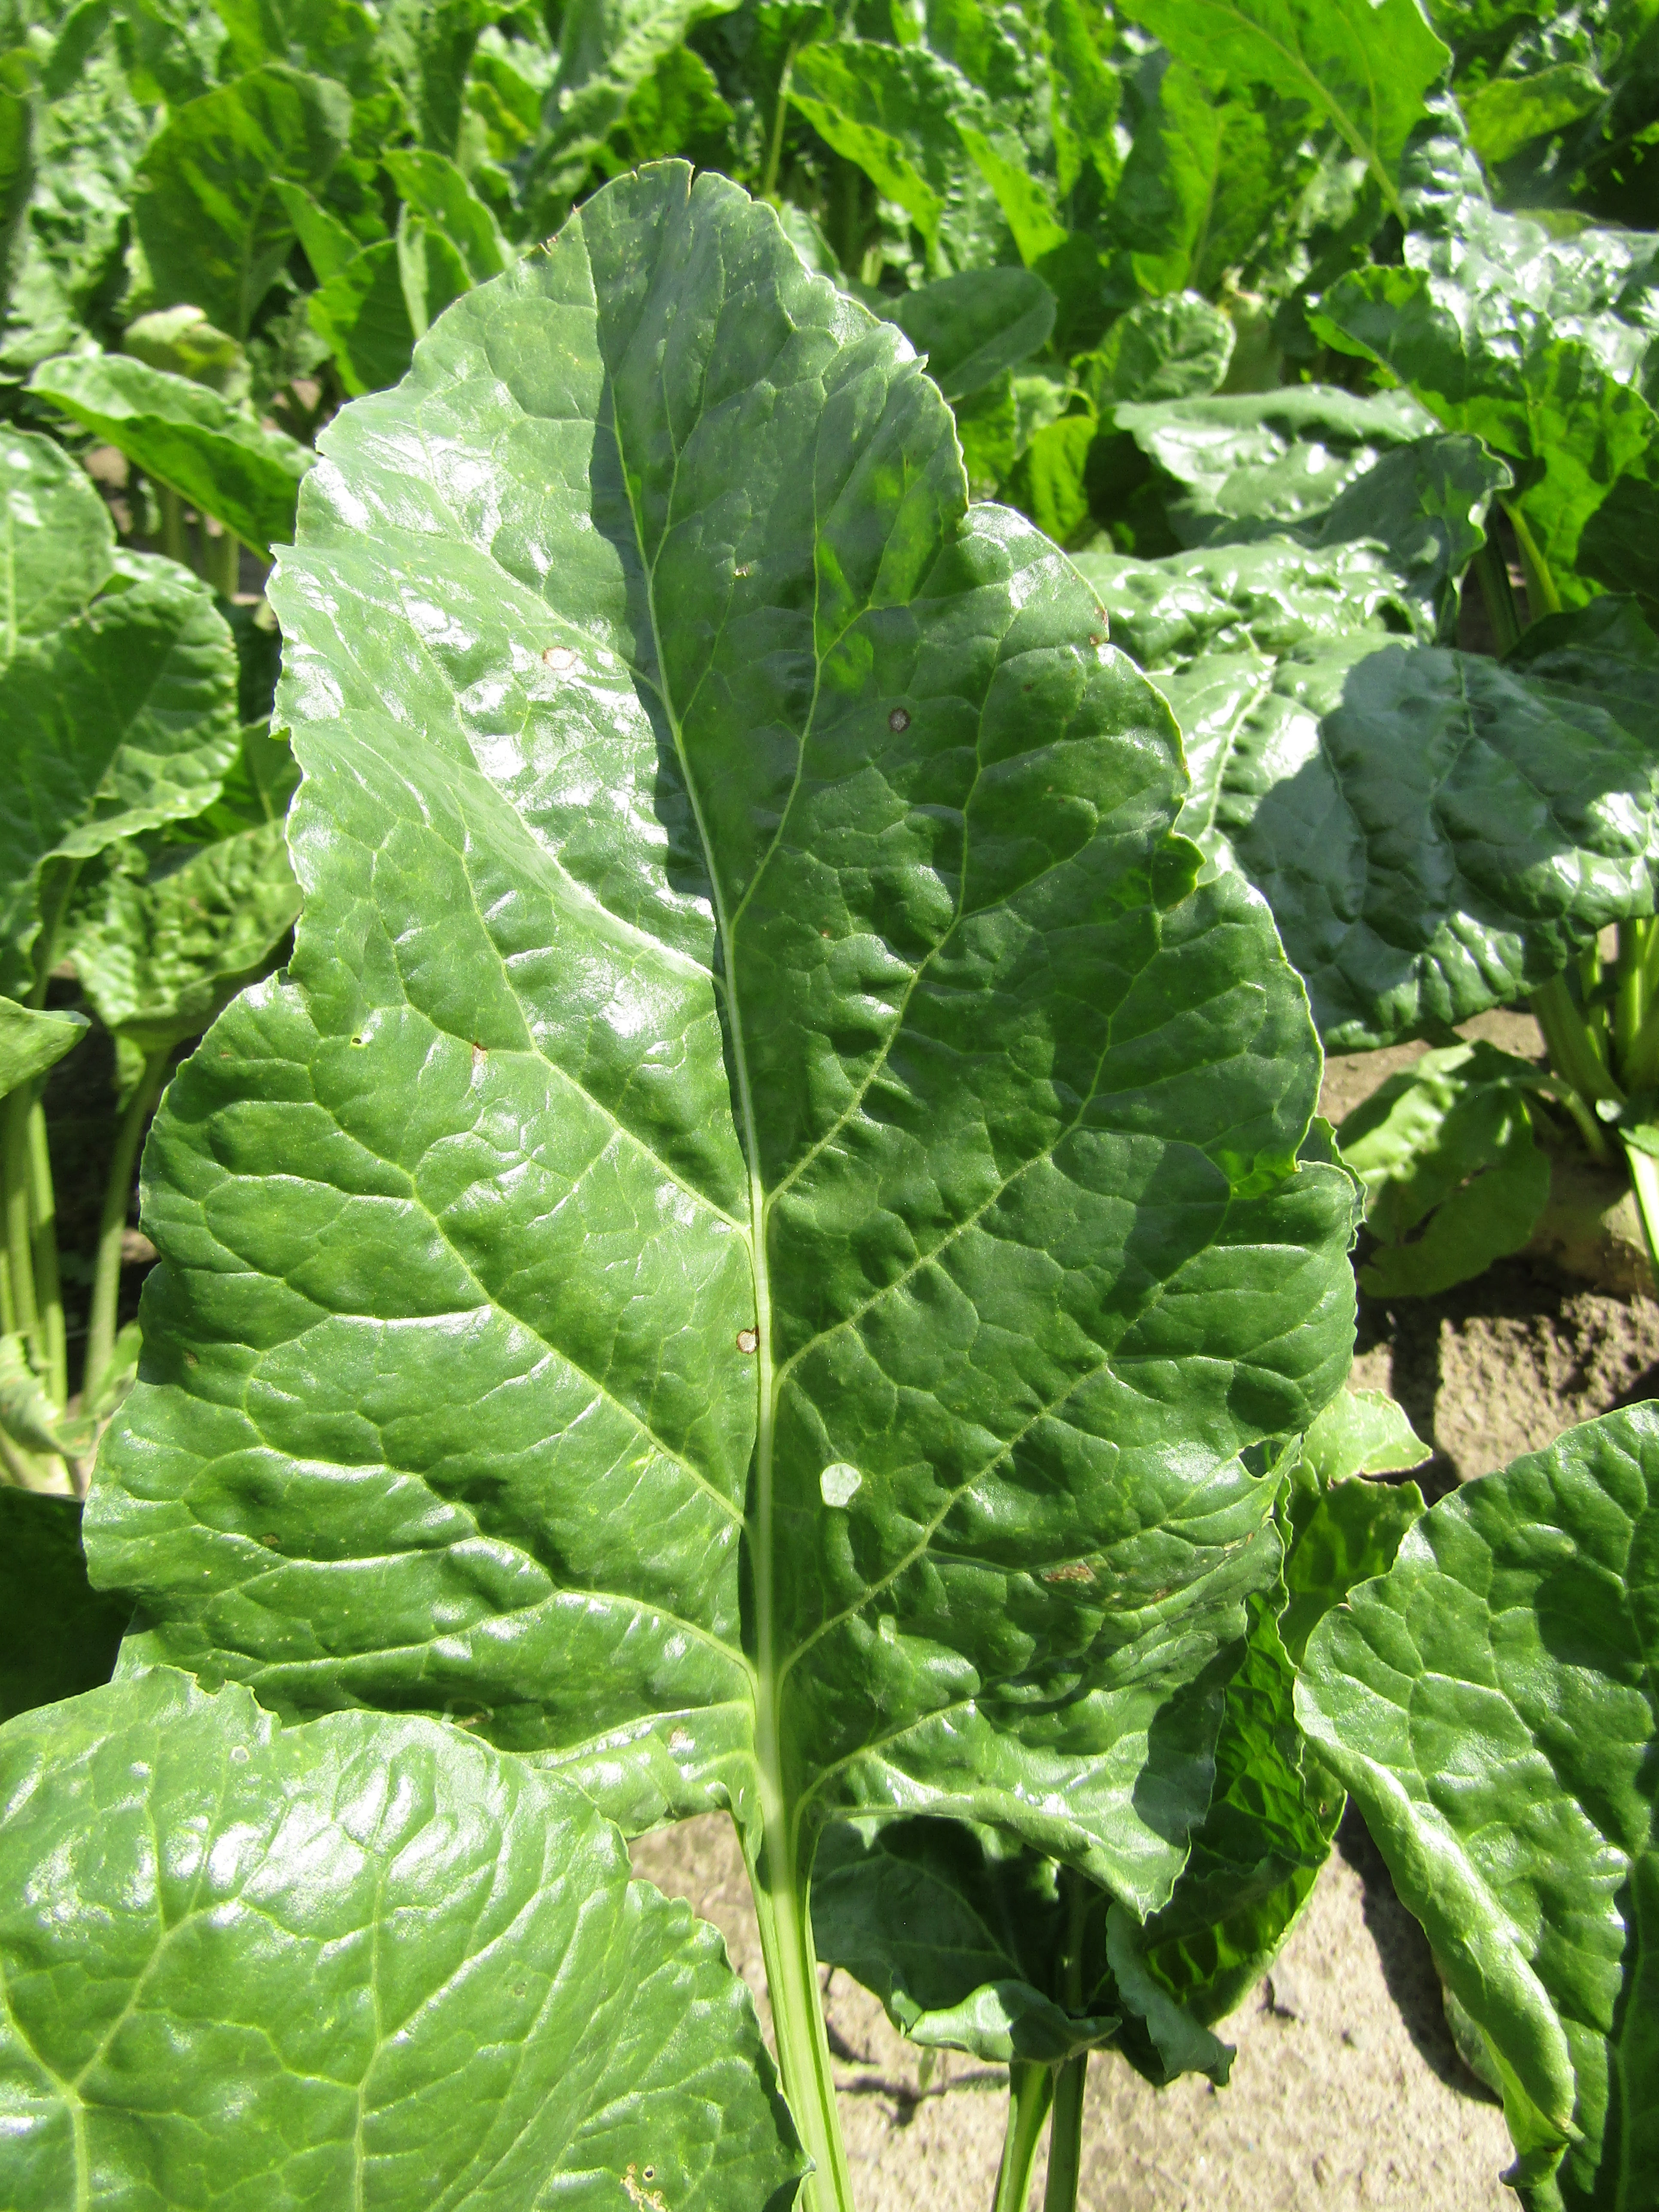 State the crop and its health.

beet, cercospora
